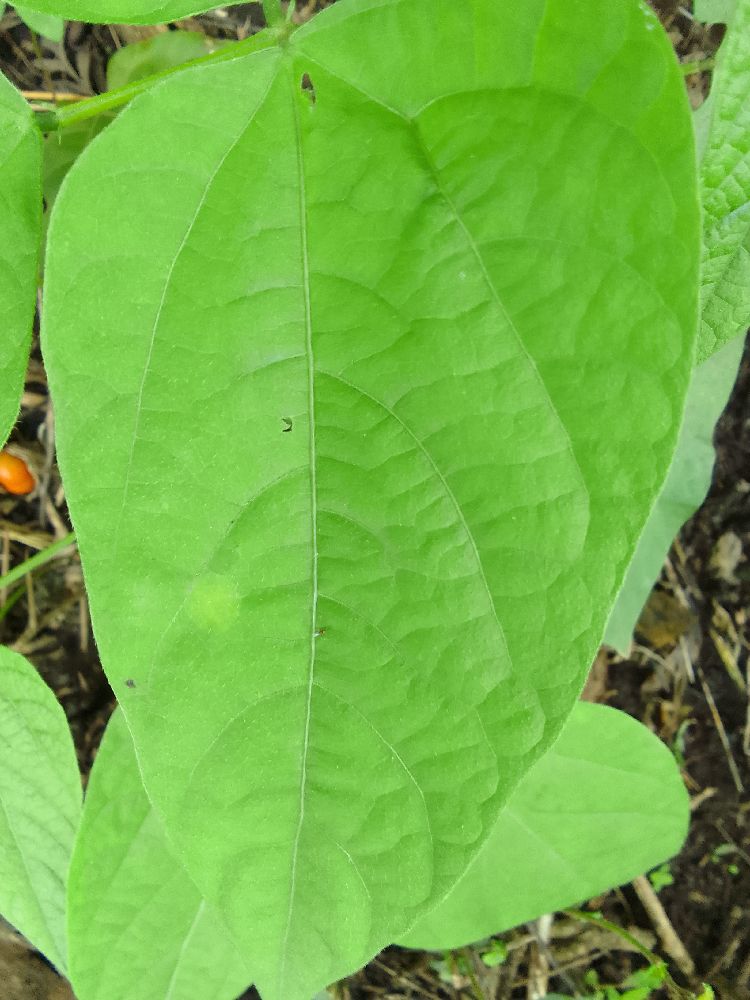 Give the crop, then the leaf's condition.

common bean, healthy
